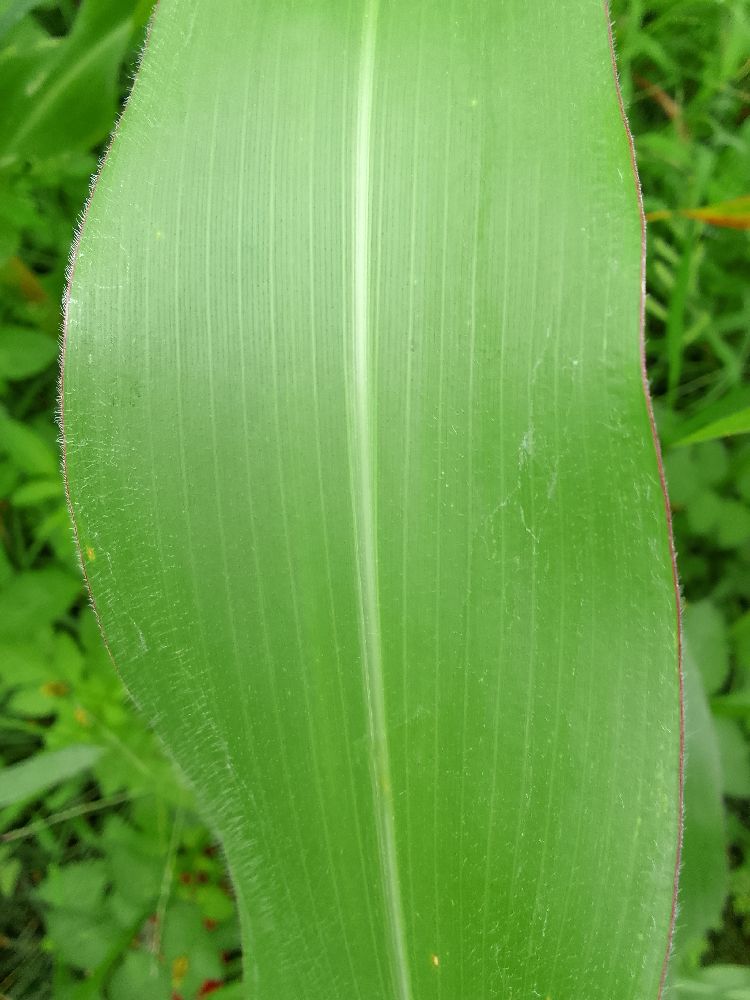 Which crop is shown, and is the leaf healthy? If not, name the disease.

maize, healthy
